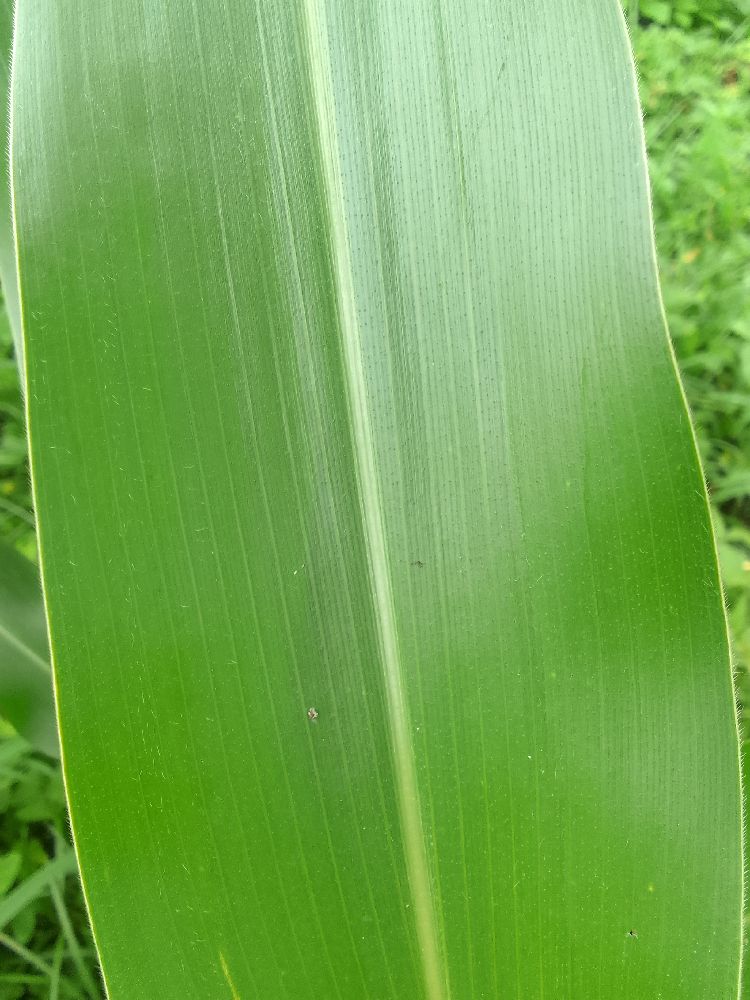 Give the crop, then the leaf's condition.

maize, healthy
